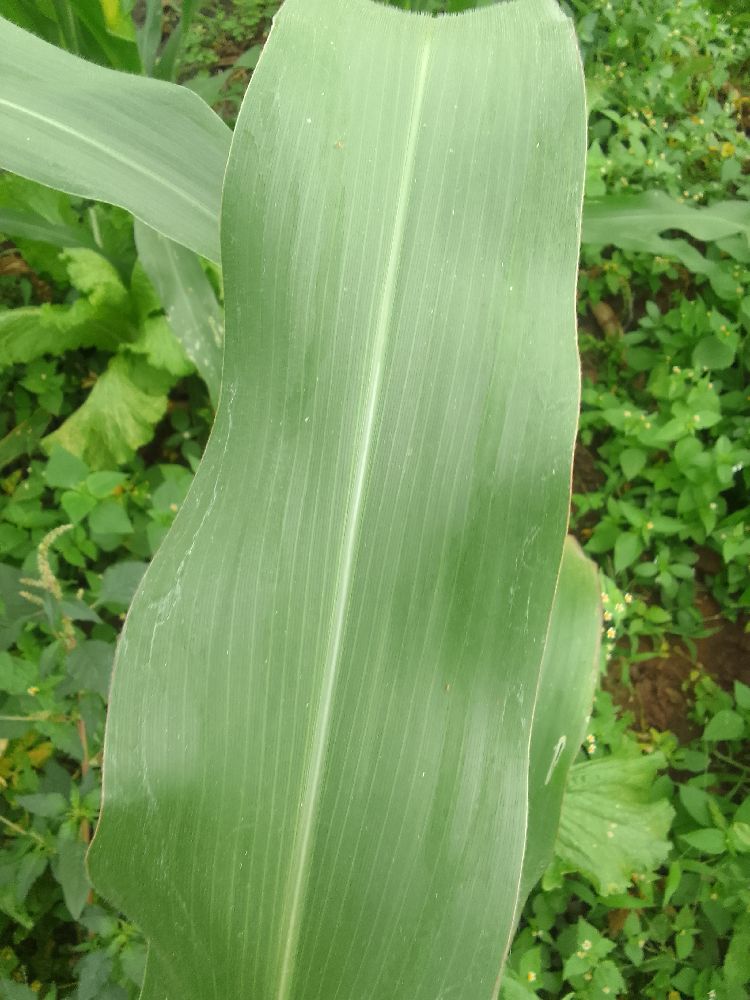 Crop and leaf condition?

maize, healthy
